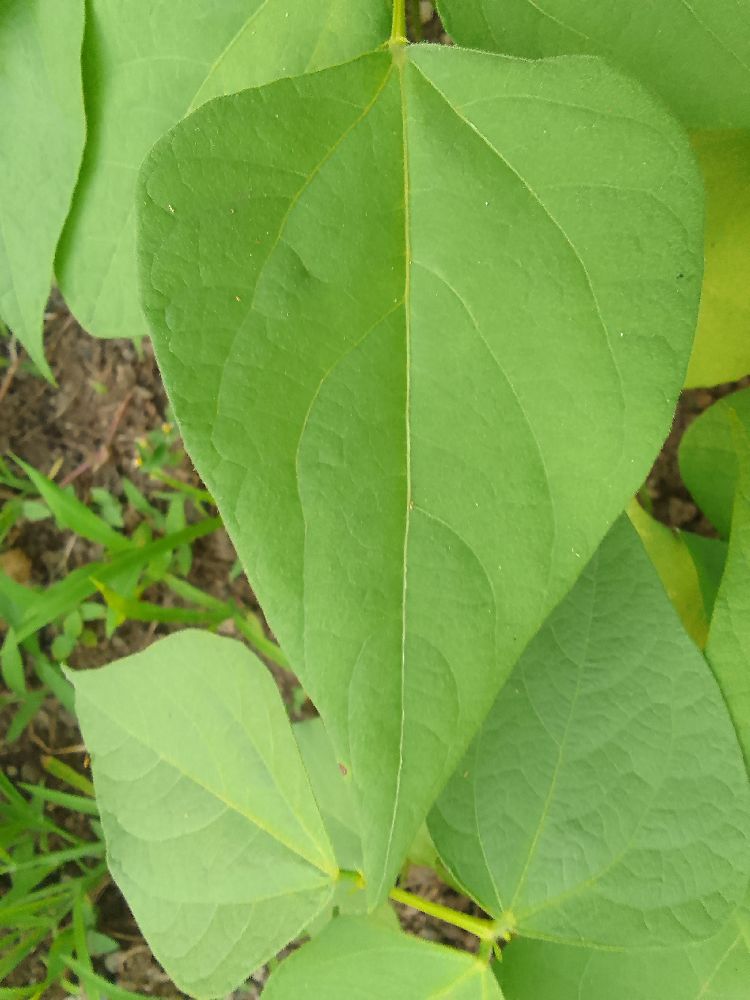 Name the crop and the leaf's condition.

common bean, healthy
